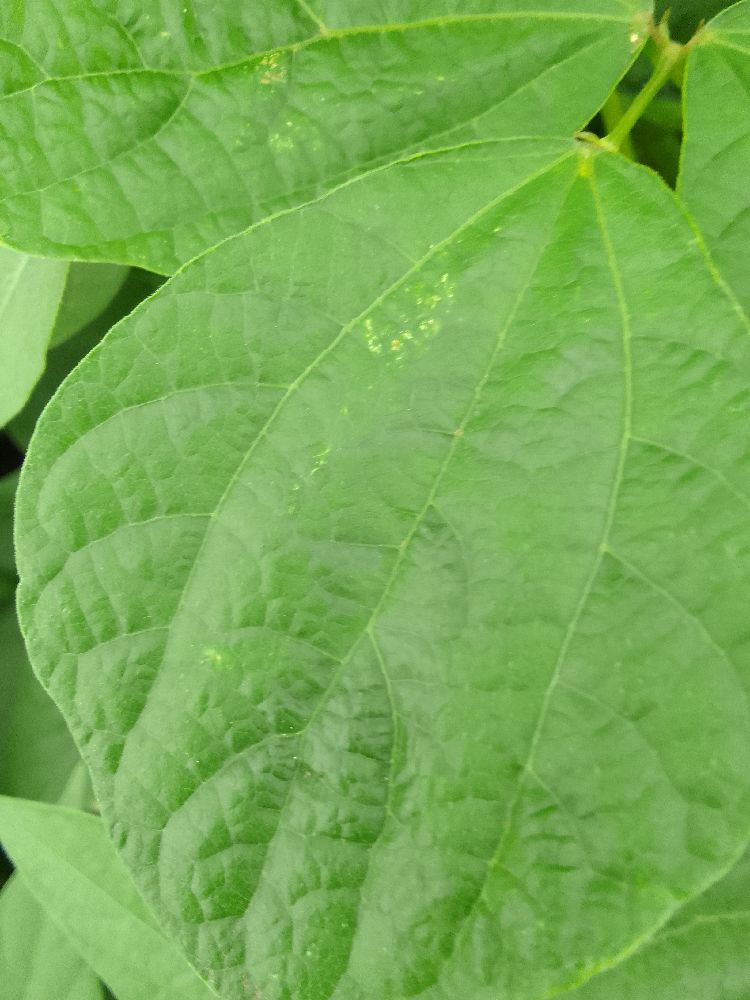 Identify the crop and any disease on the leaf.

common bean, healthy
